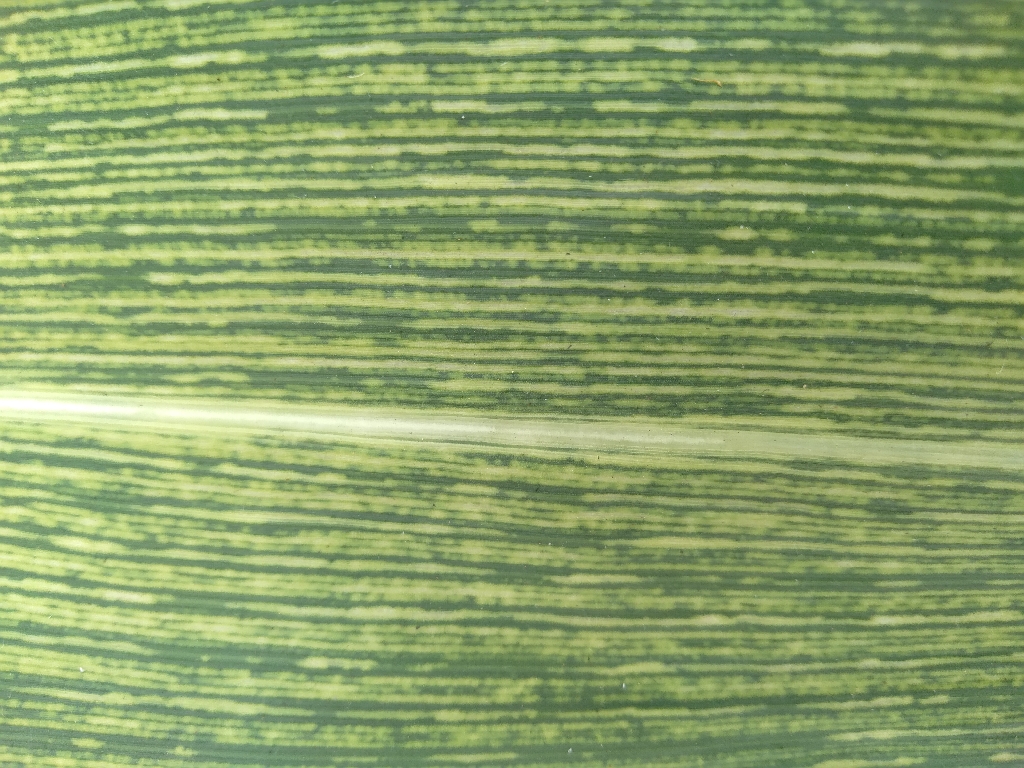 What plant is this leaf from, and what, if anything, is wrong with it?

maize, maize streak virus
